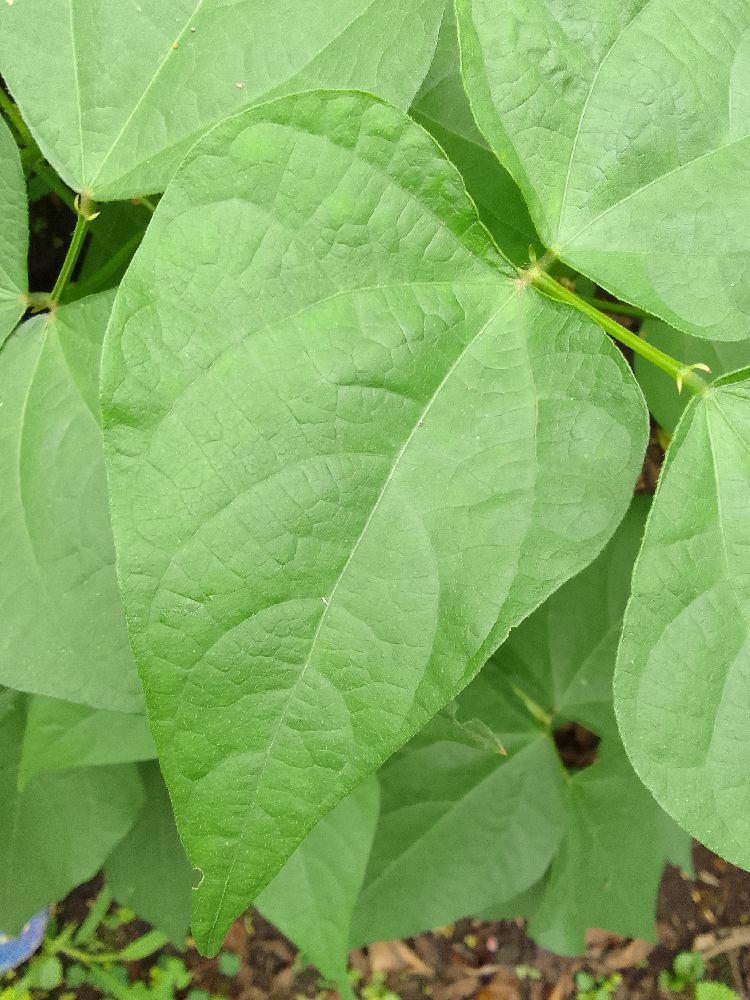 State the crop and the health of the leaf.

common bean, healthy
